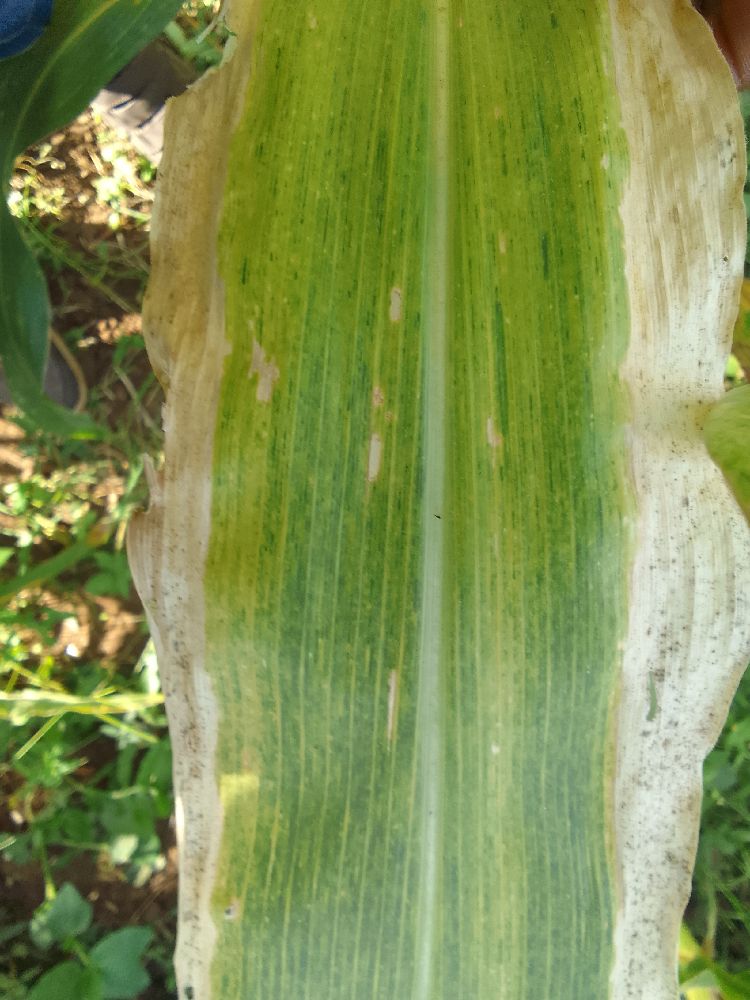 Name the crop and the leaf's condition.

maize, maize lethal necrosis
